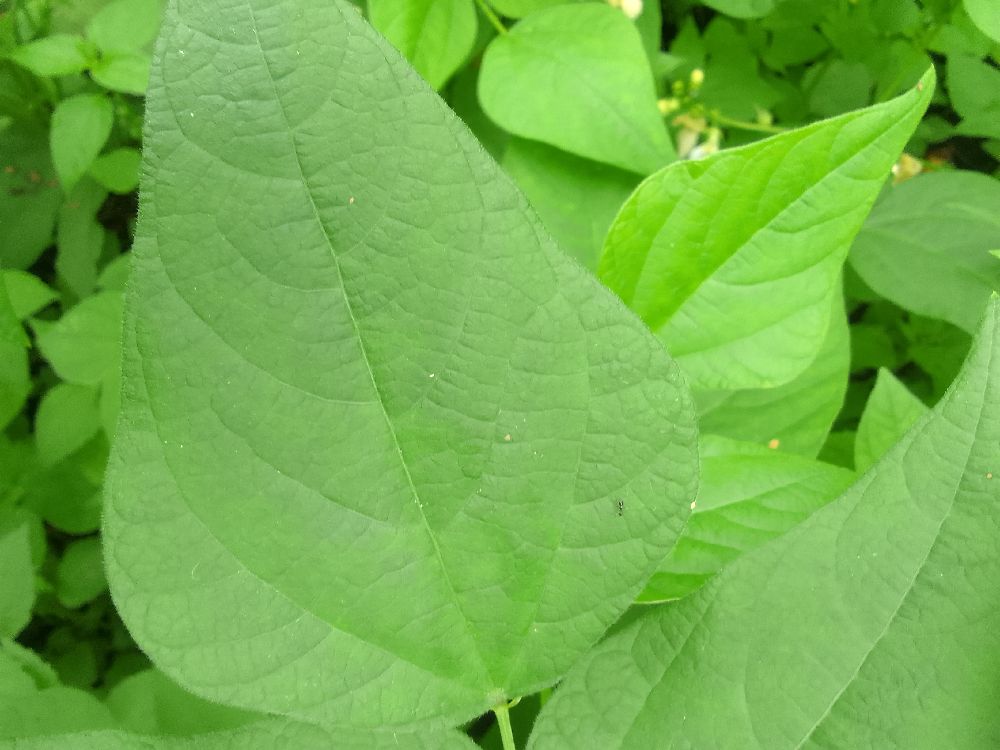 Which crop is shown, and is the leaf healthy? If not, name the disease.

common bean, healthy
